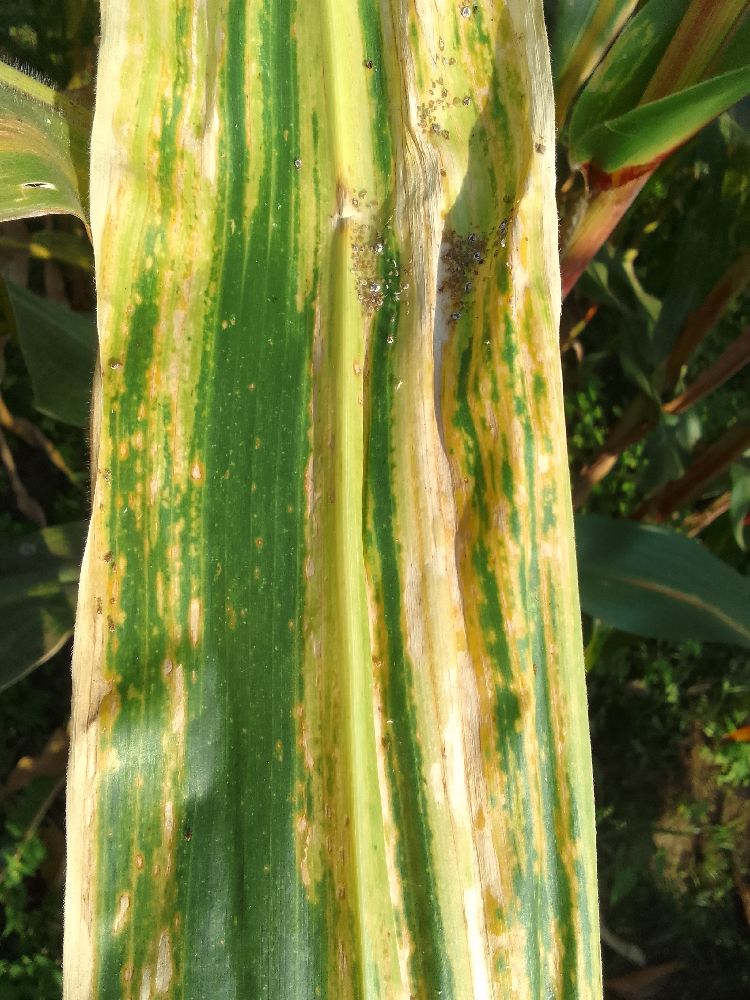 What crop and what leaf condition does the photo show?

maize, maize lethal necrosis
